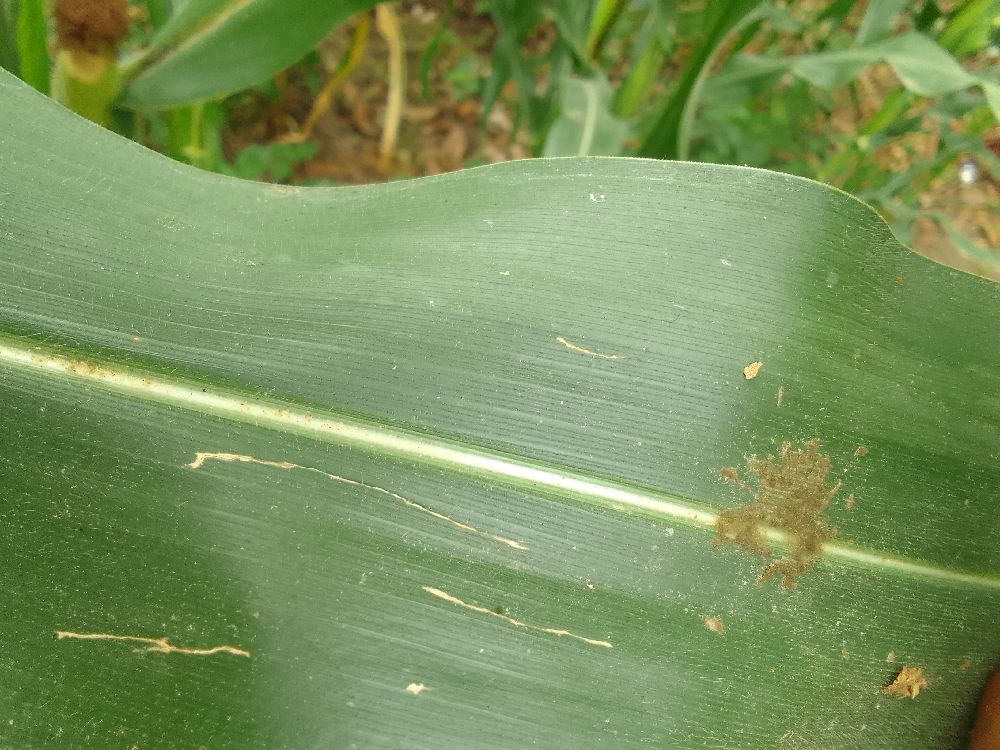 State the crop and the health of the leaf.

maize, healthy
